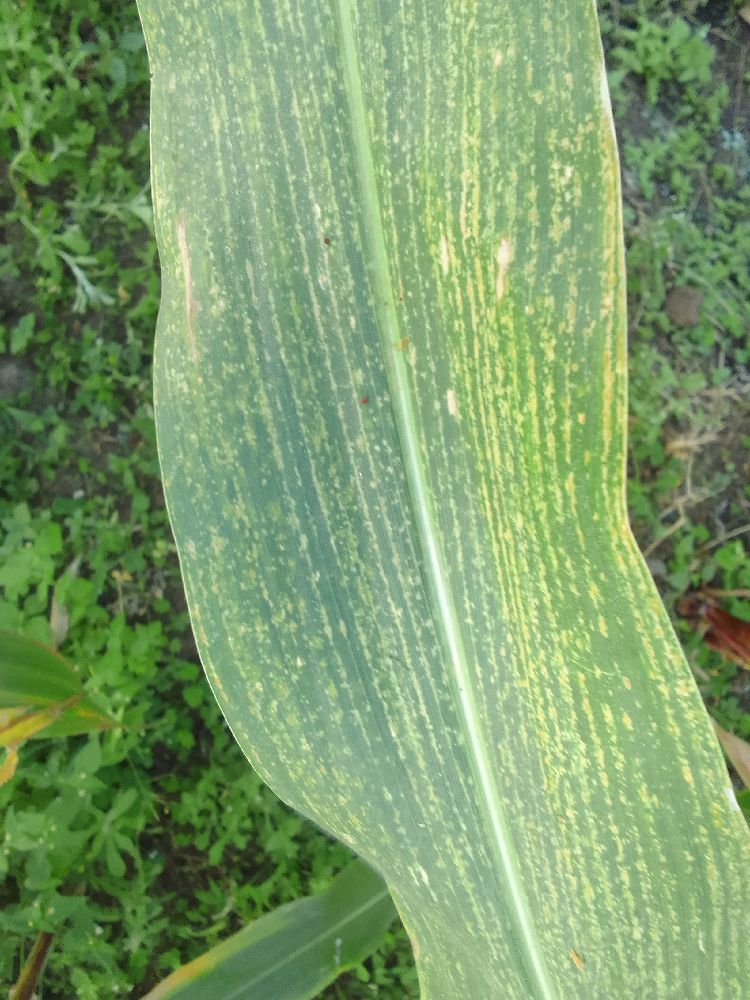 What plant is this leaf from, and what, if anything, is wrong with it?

maize, maize lethal necrosis
